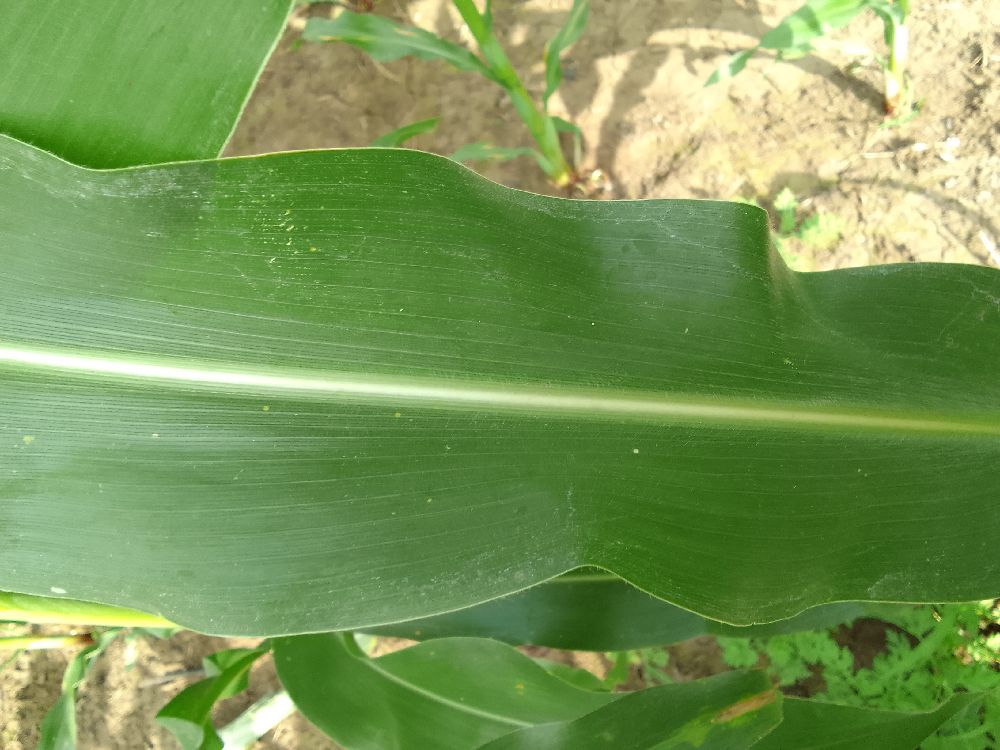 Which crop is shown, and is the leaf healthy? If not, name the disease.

maize, healthy
